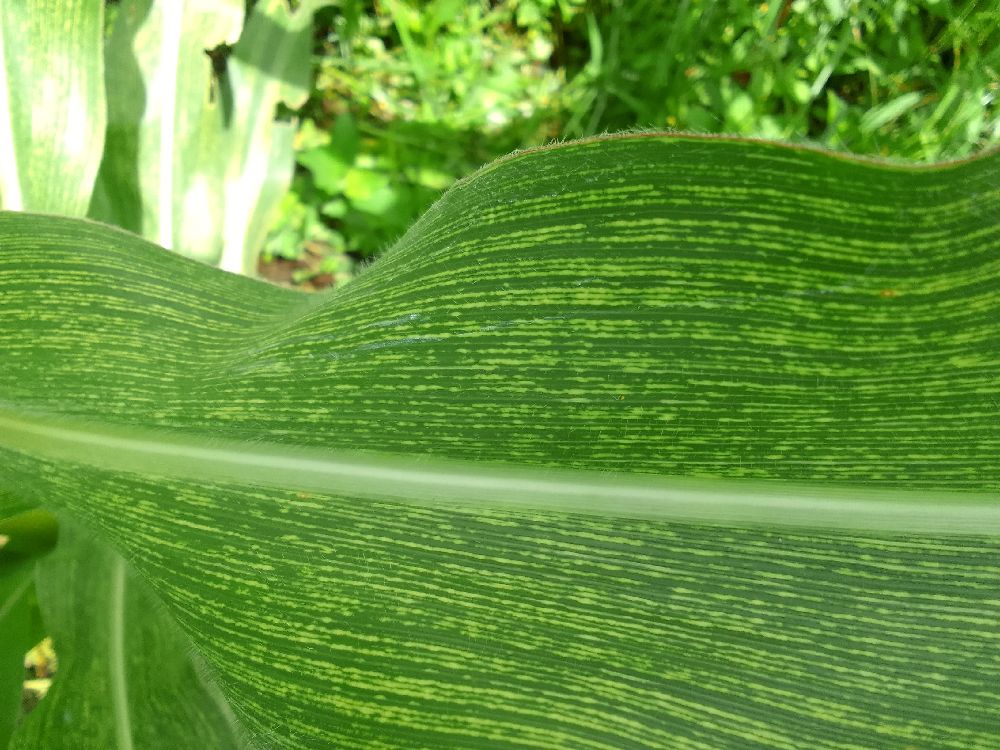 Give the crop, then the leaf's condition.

maize, maize streak virus
